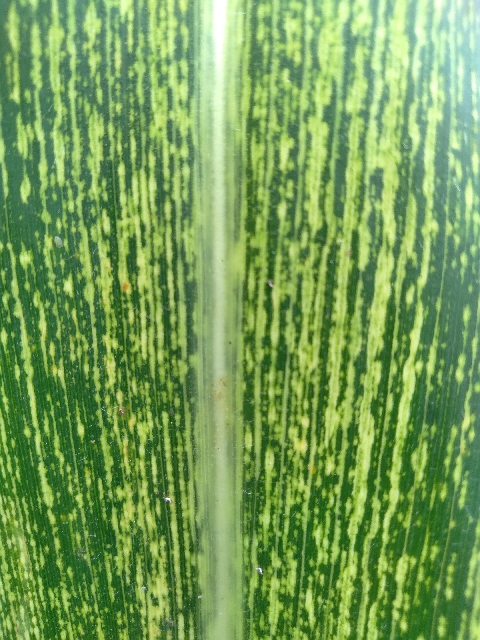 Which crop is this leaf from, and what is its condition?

maize, maize streak virus
